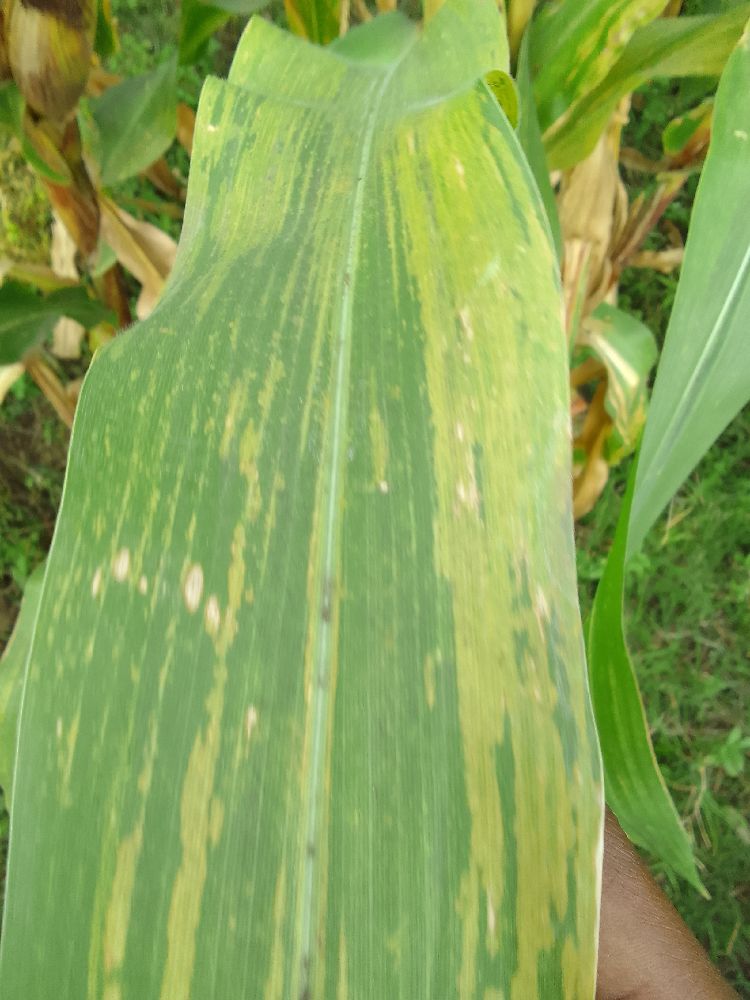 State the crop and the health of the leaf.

maize, maize lethal necrosis
